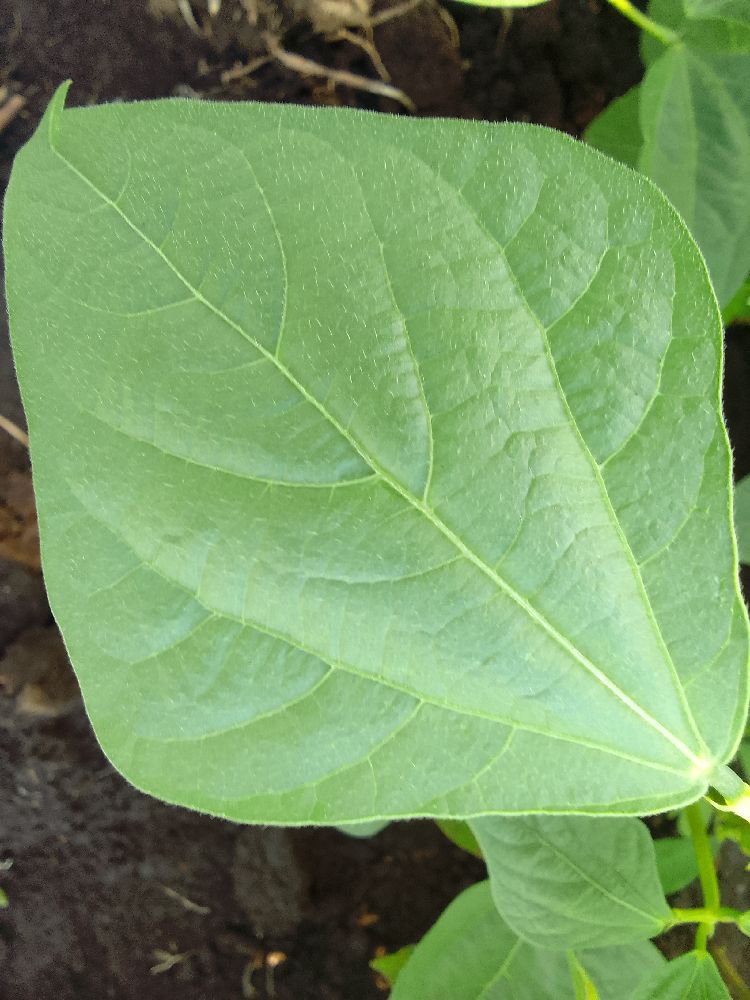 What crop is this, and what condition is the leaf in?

common bean, healthy
